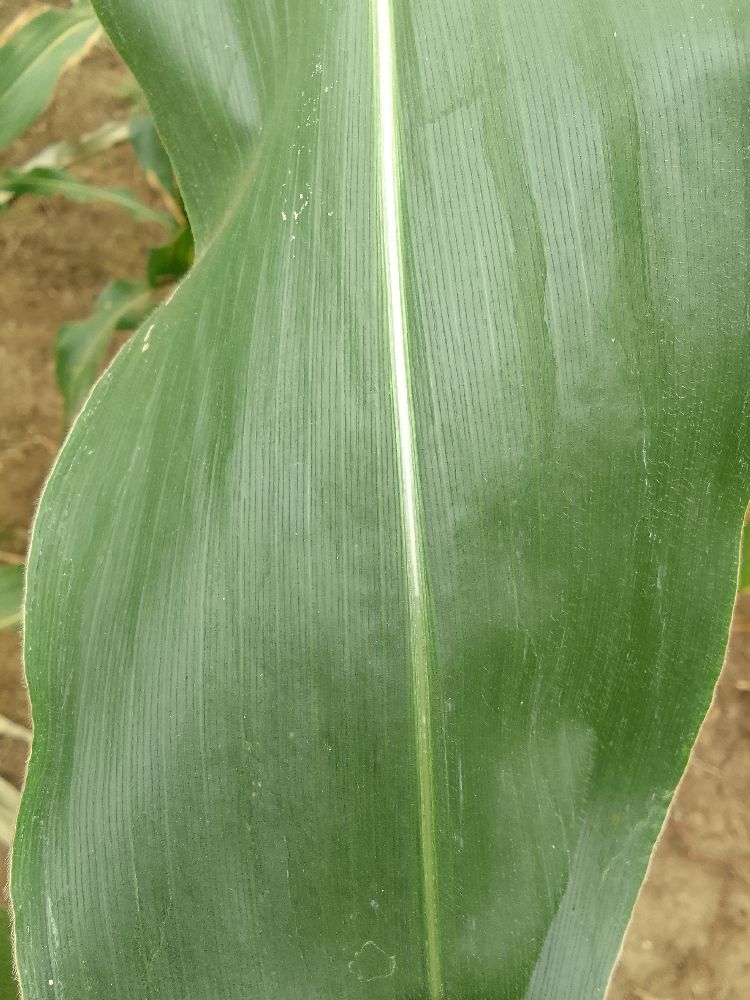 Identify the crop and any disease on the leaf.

maize, healthy
